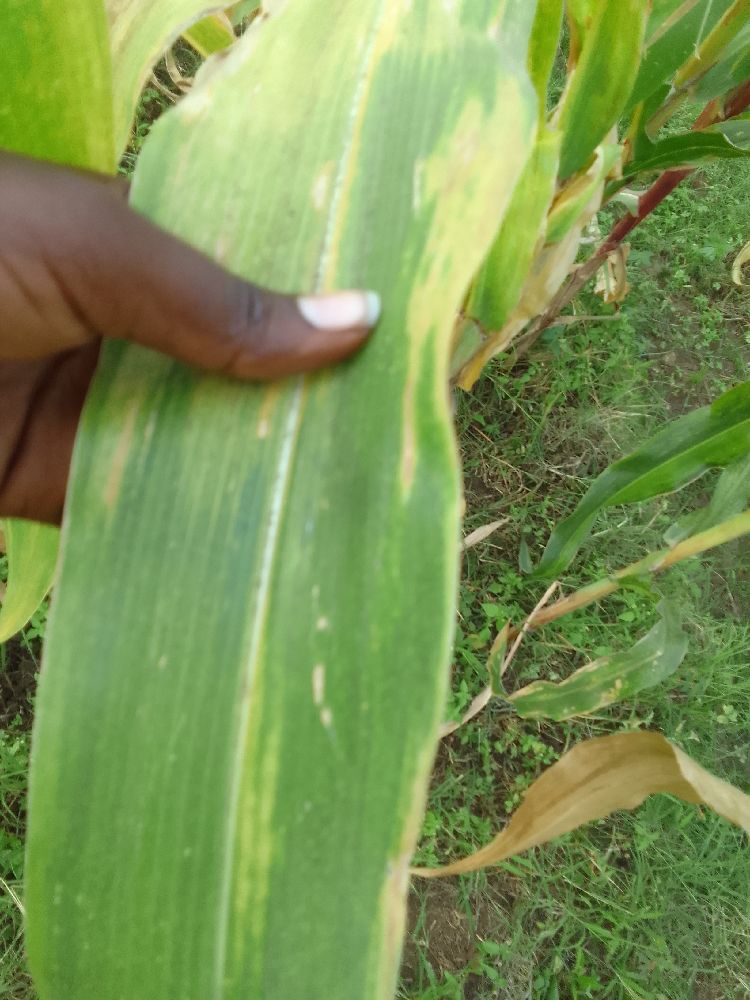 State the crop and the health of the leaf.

maize, maize lethal necrosis
